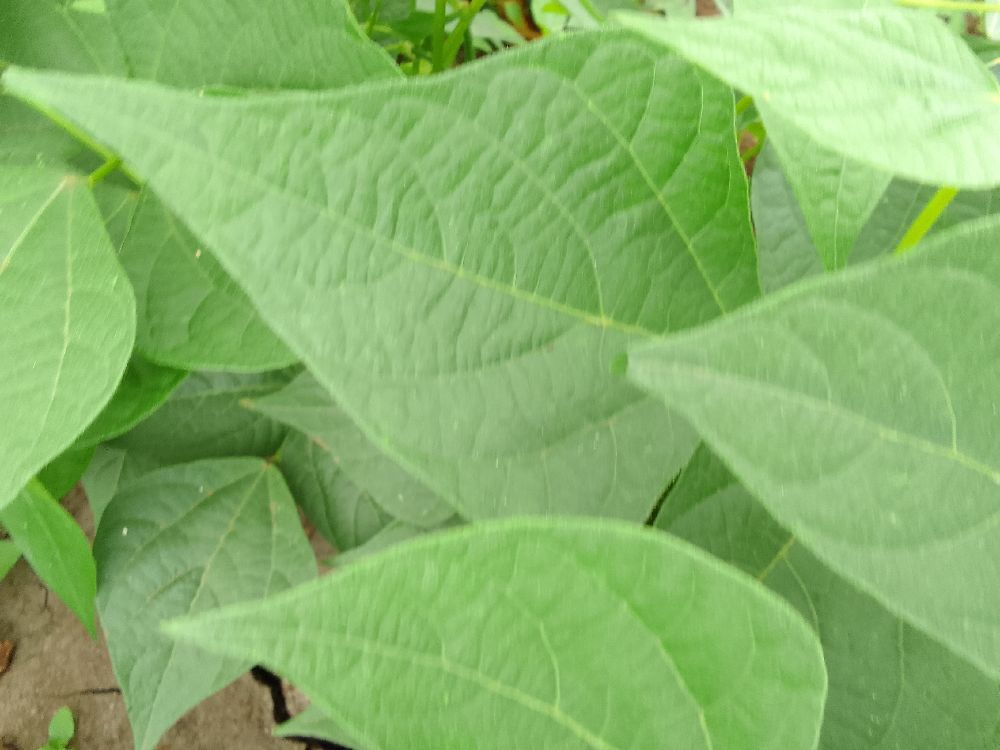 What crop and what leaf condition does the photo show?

common bean, healthy
